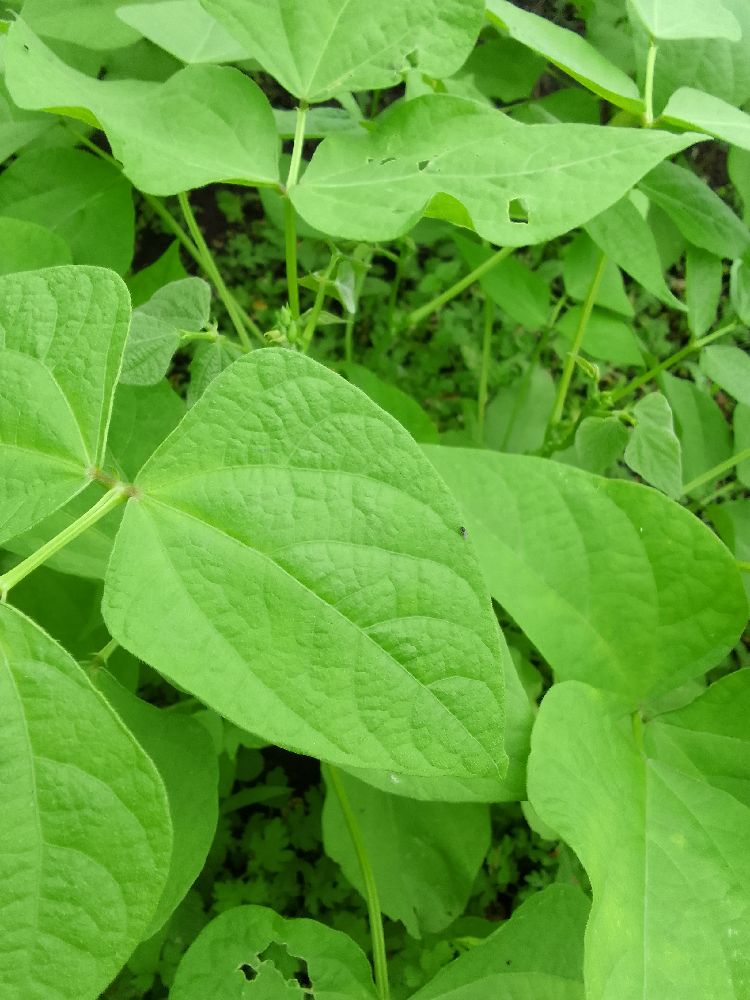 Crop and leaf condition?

common bean, healthy
